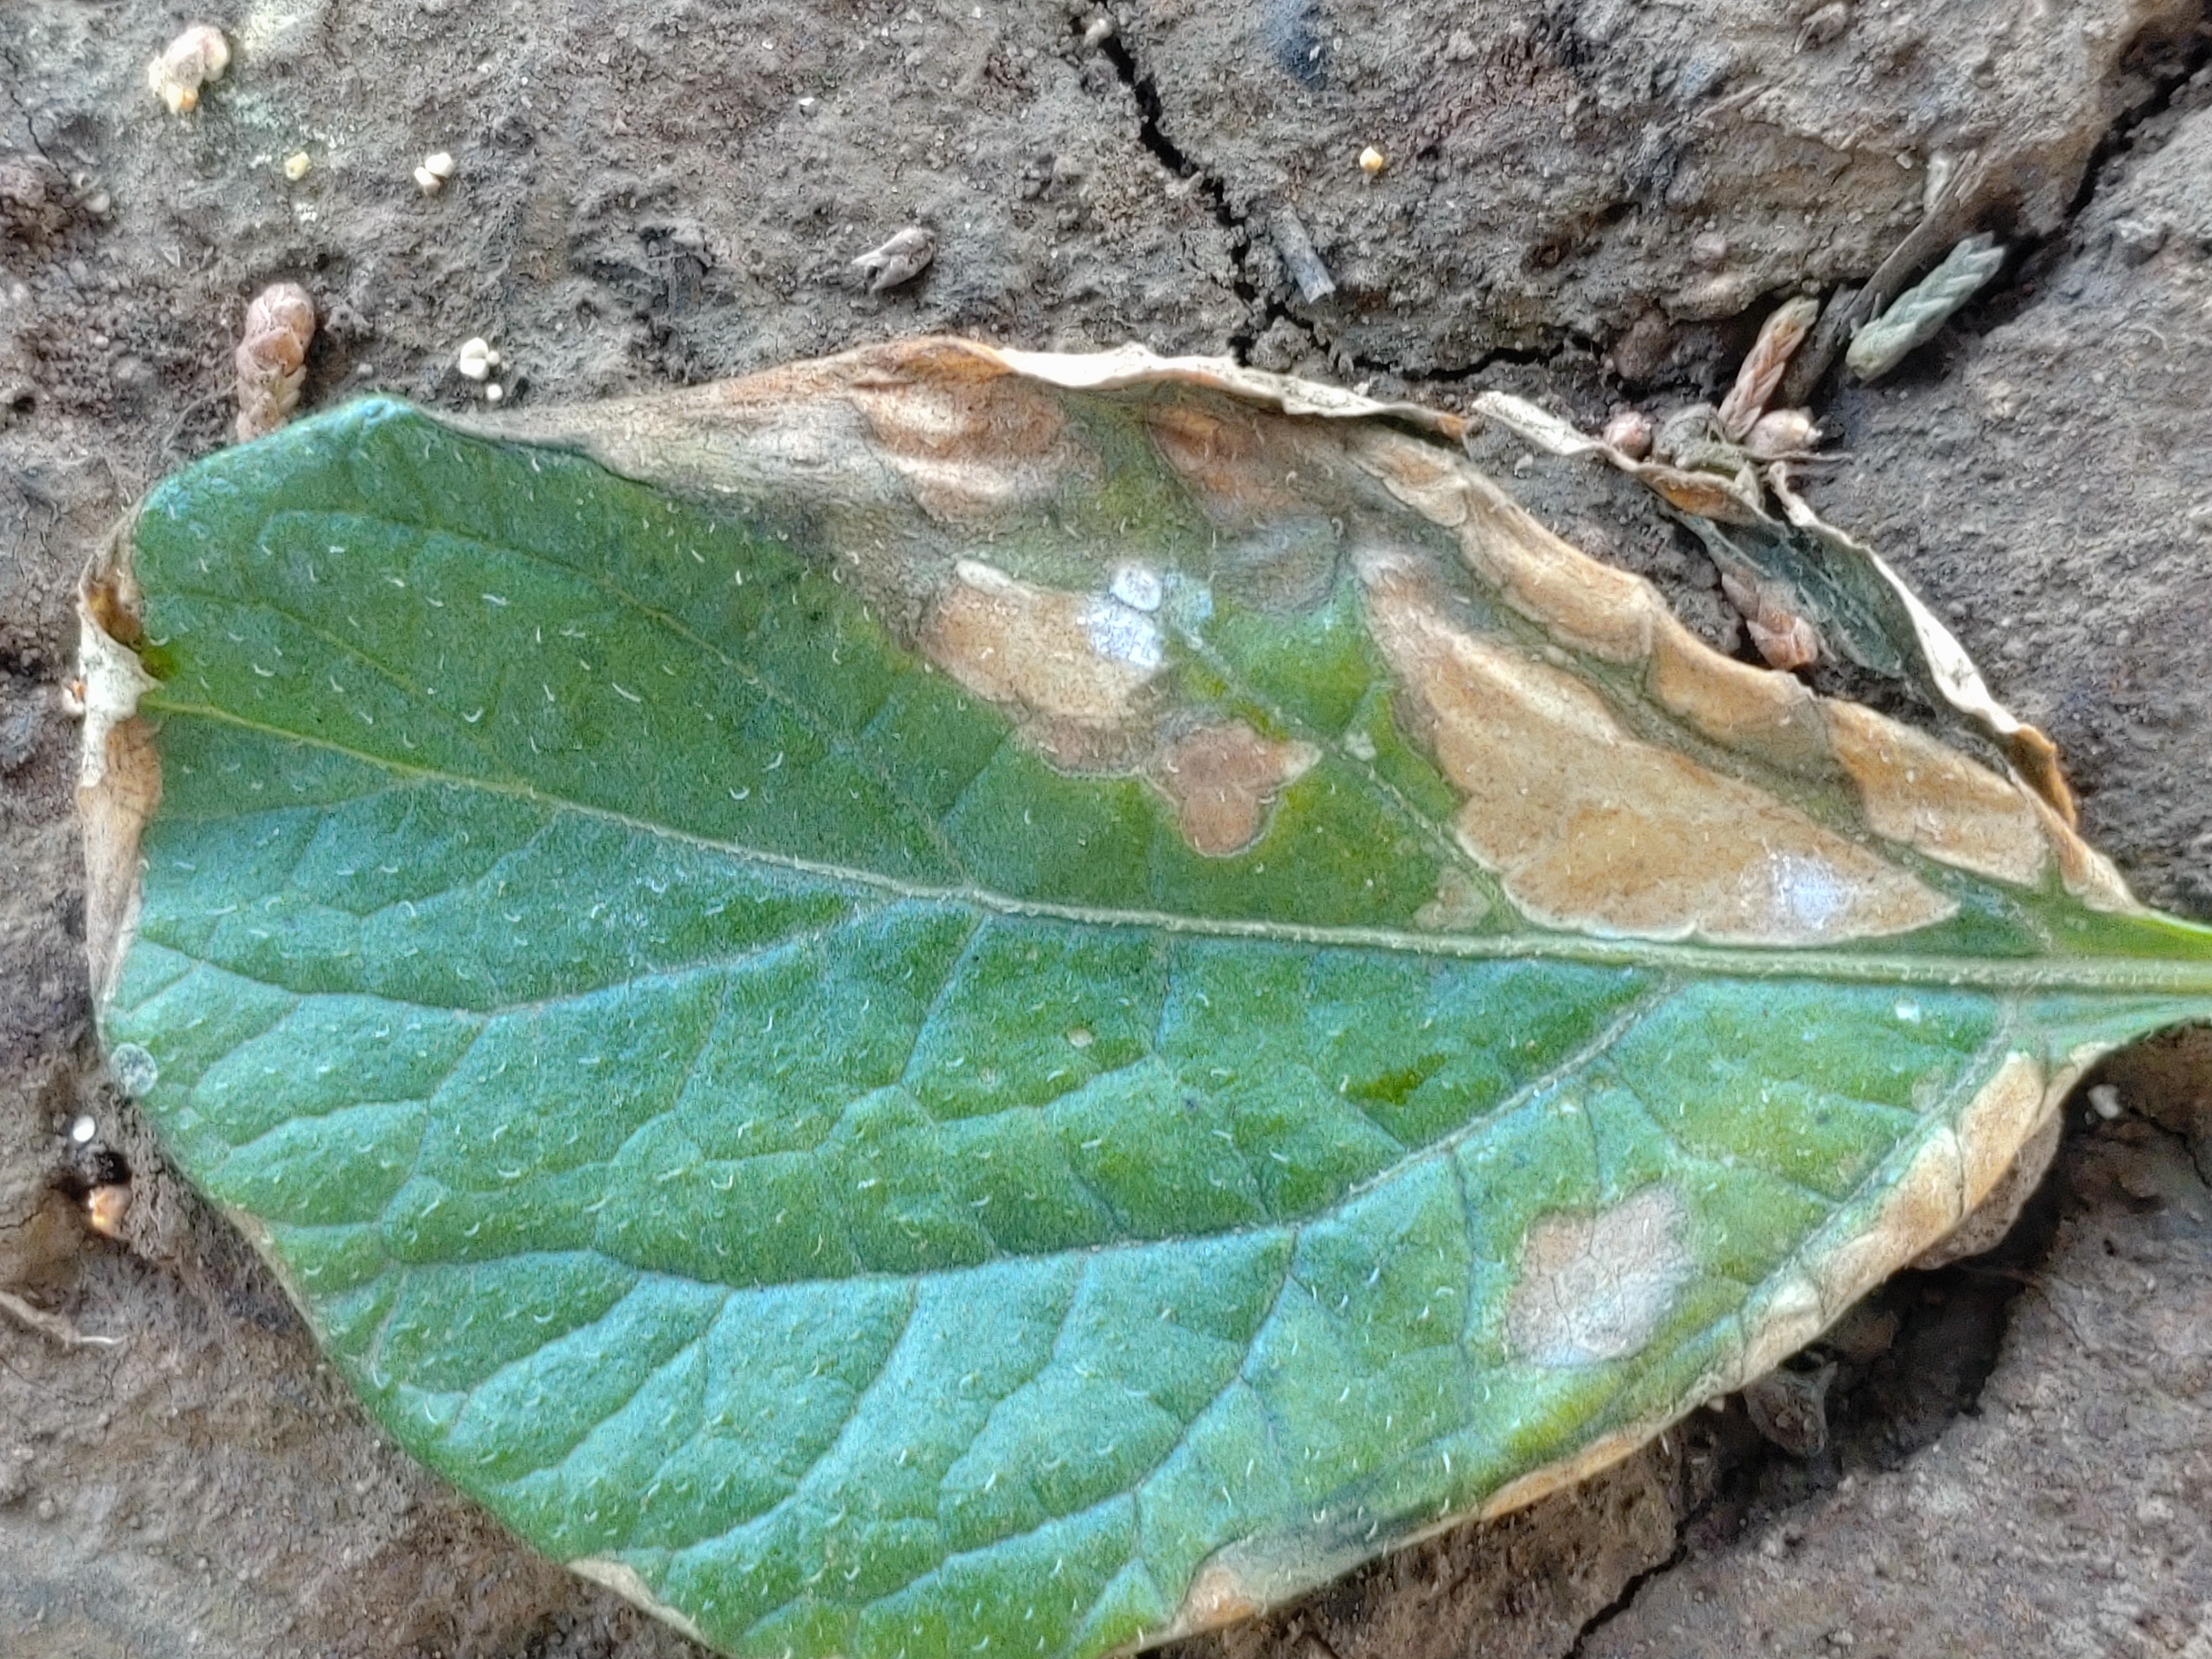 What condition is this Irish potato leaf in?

early blight
